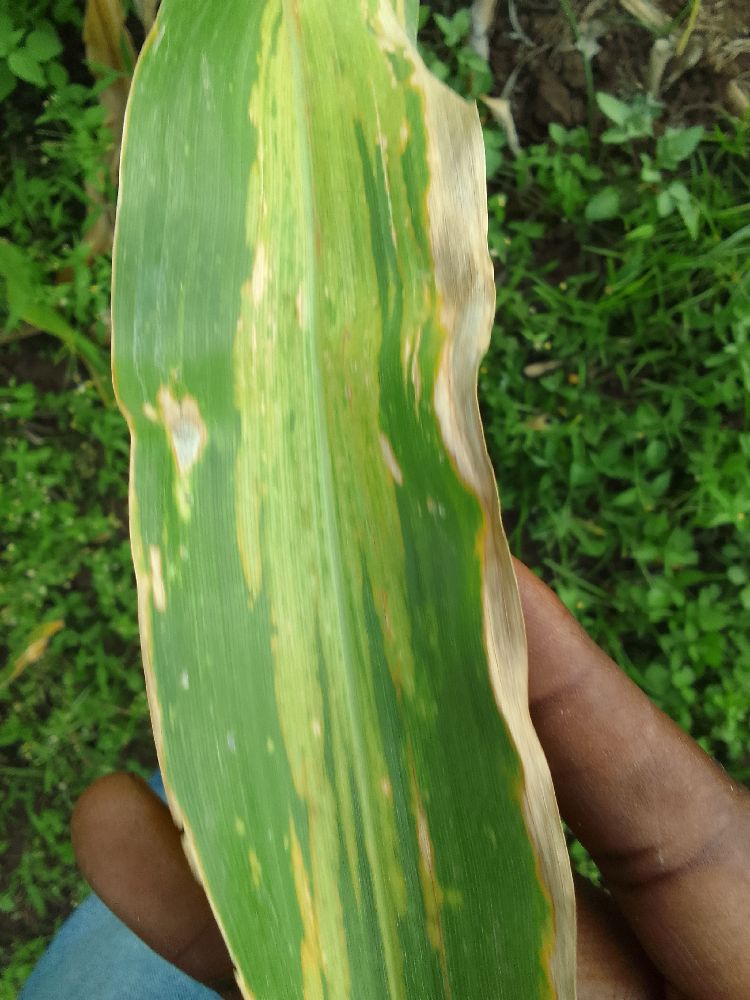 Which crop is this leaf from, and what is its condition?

maize, maize lethal necrosis
